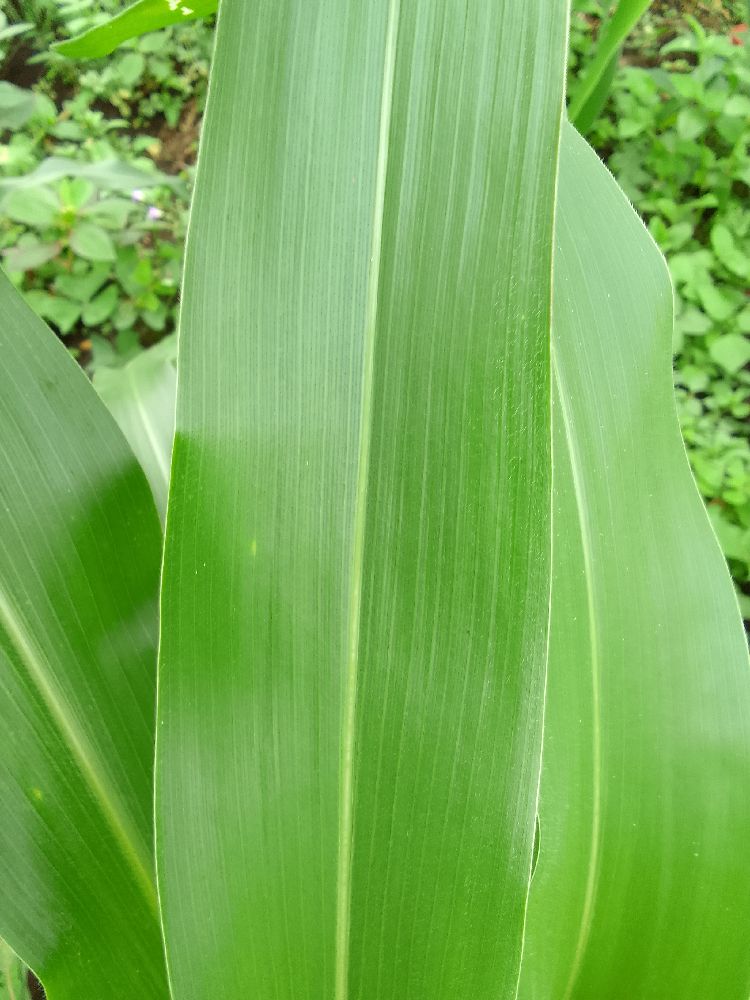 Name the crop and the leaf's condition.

maize, healthy
